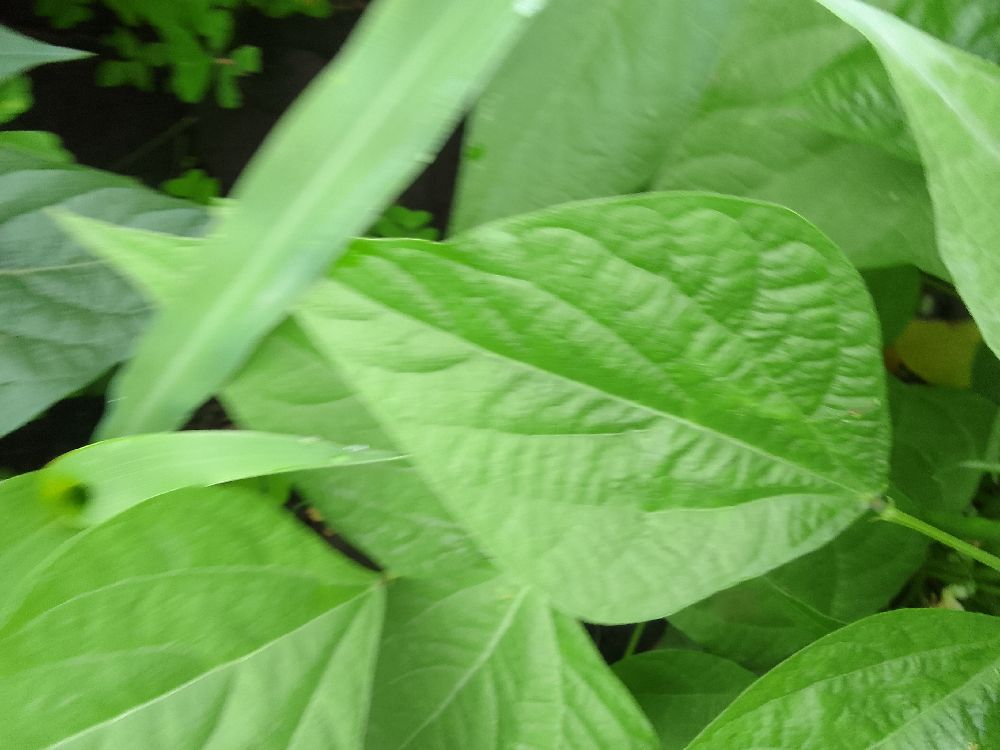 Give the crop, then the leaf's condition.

common bean, healthy
